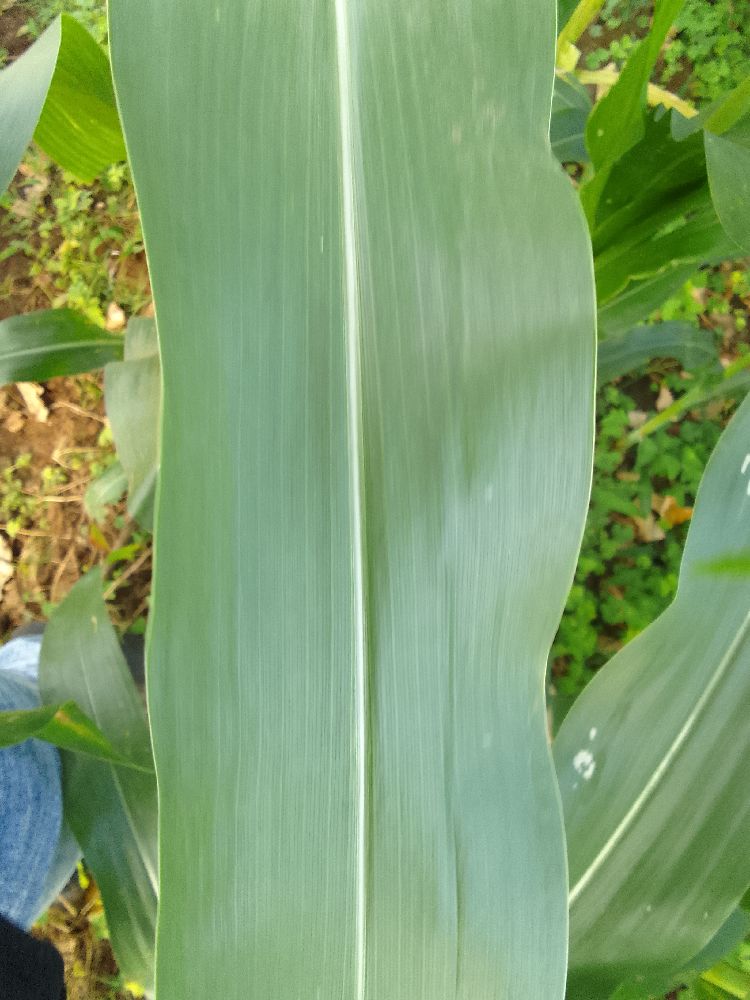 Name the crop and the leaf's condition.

maize, healthy
